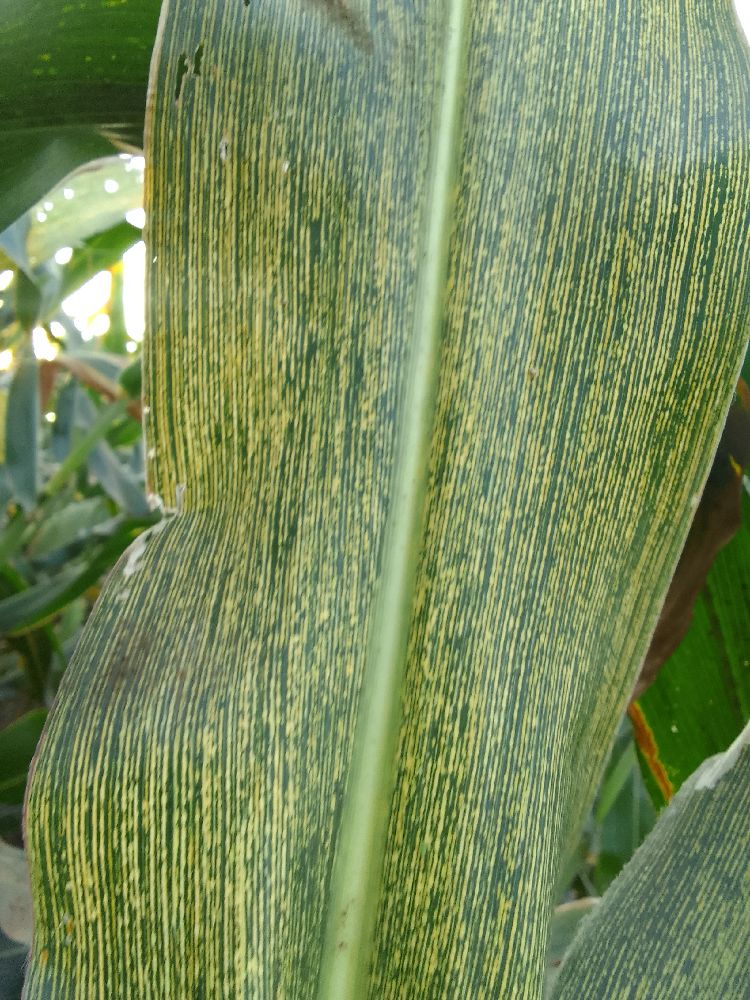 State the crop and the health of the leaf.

maize, maize streak virus
